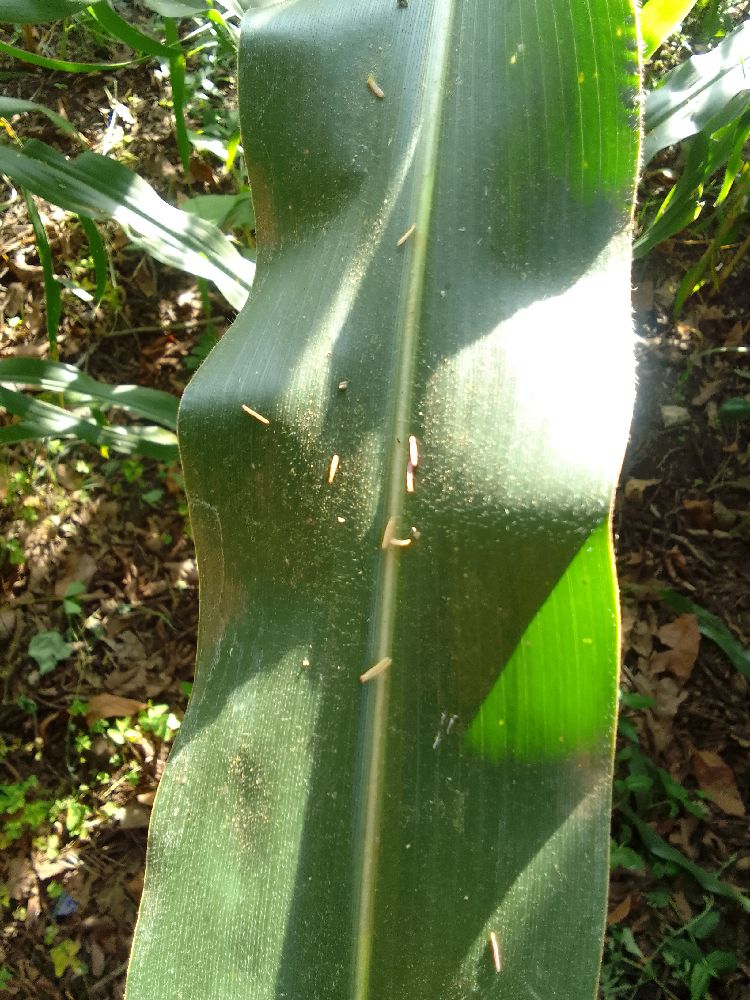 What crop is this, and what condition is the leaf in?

maize, healthy
